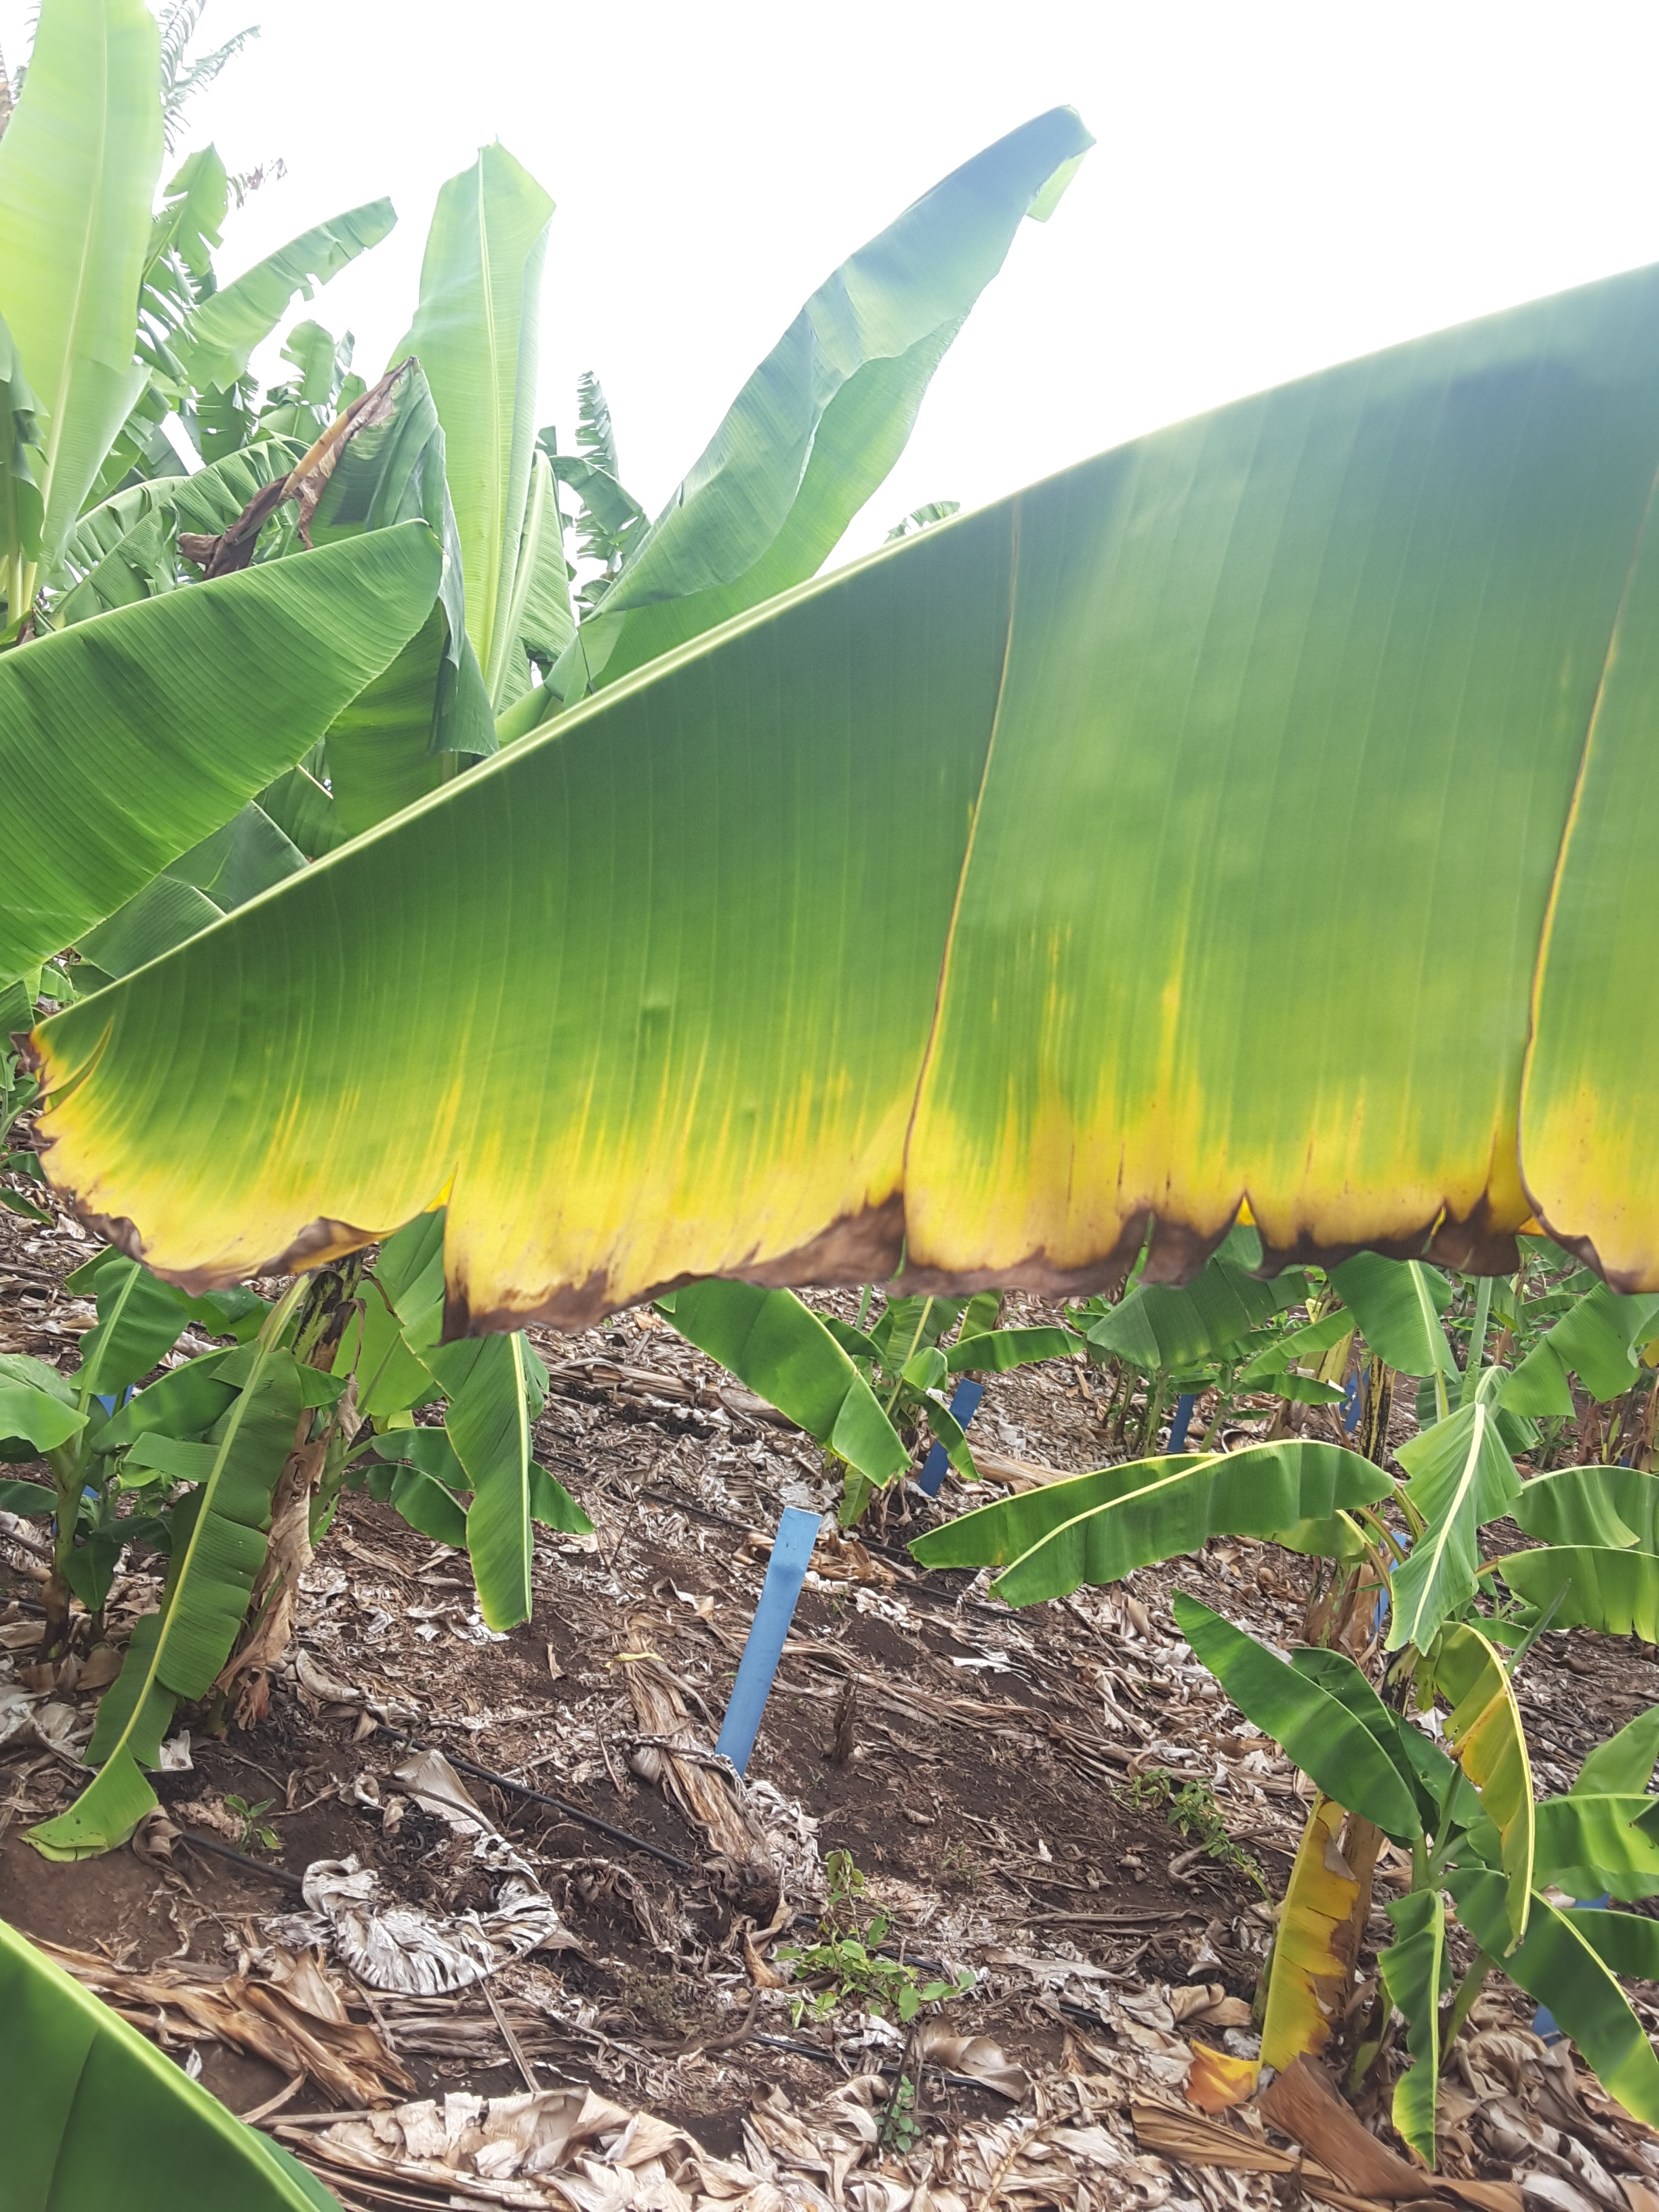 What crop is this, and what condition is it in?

banana, fusarium wilt race 1
